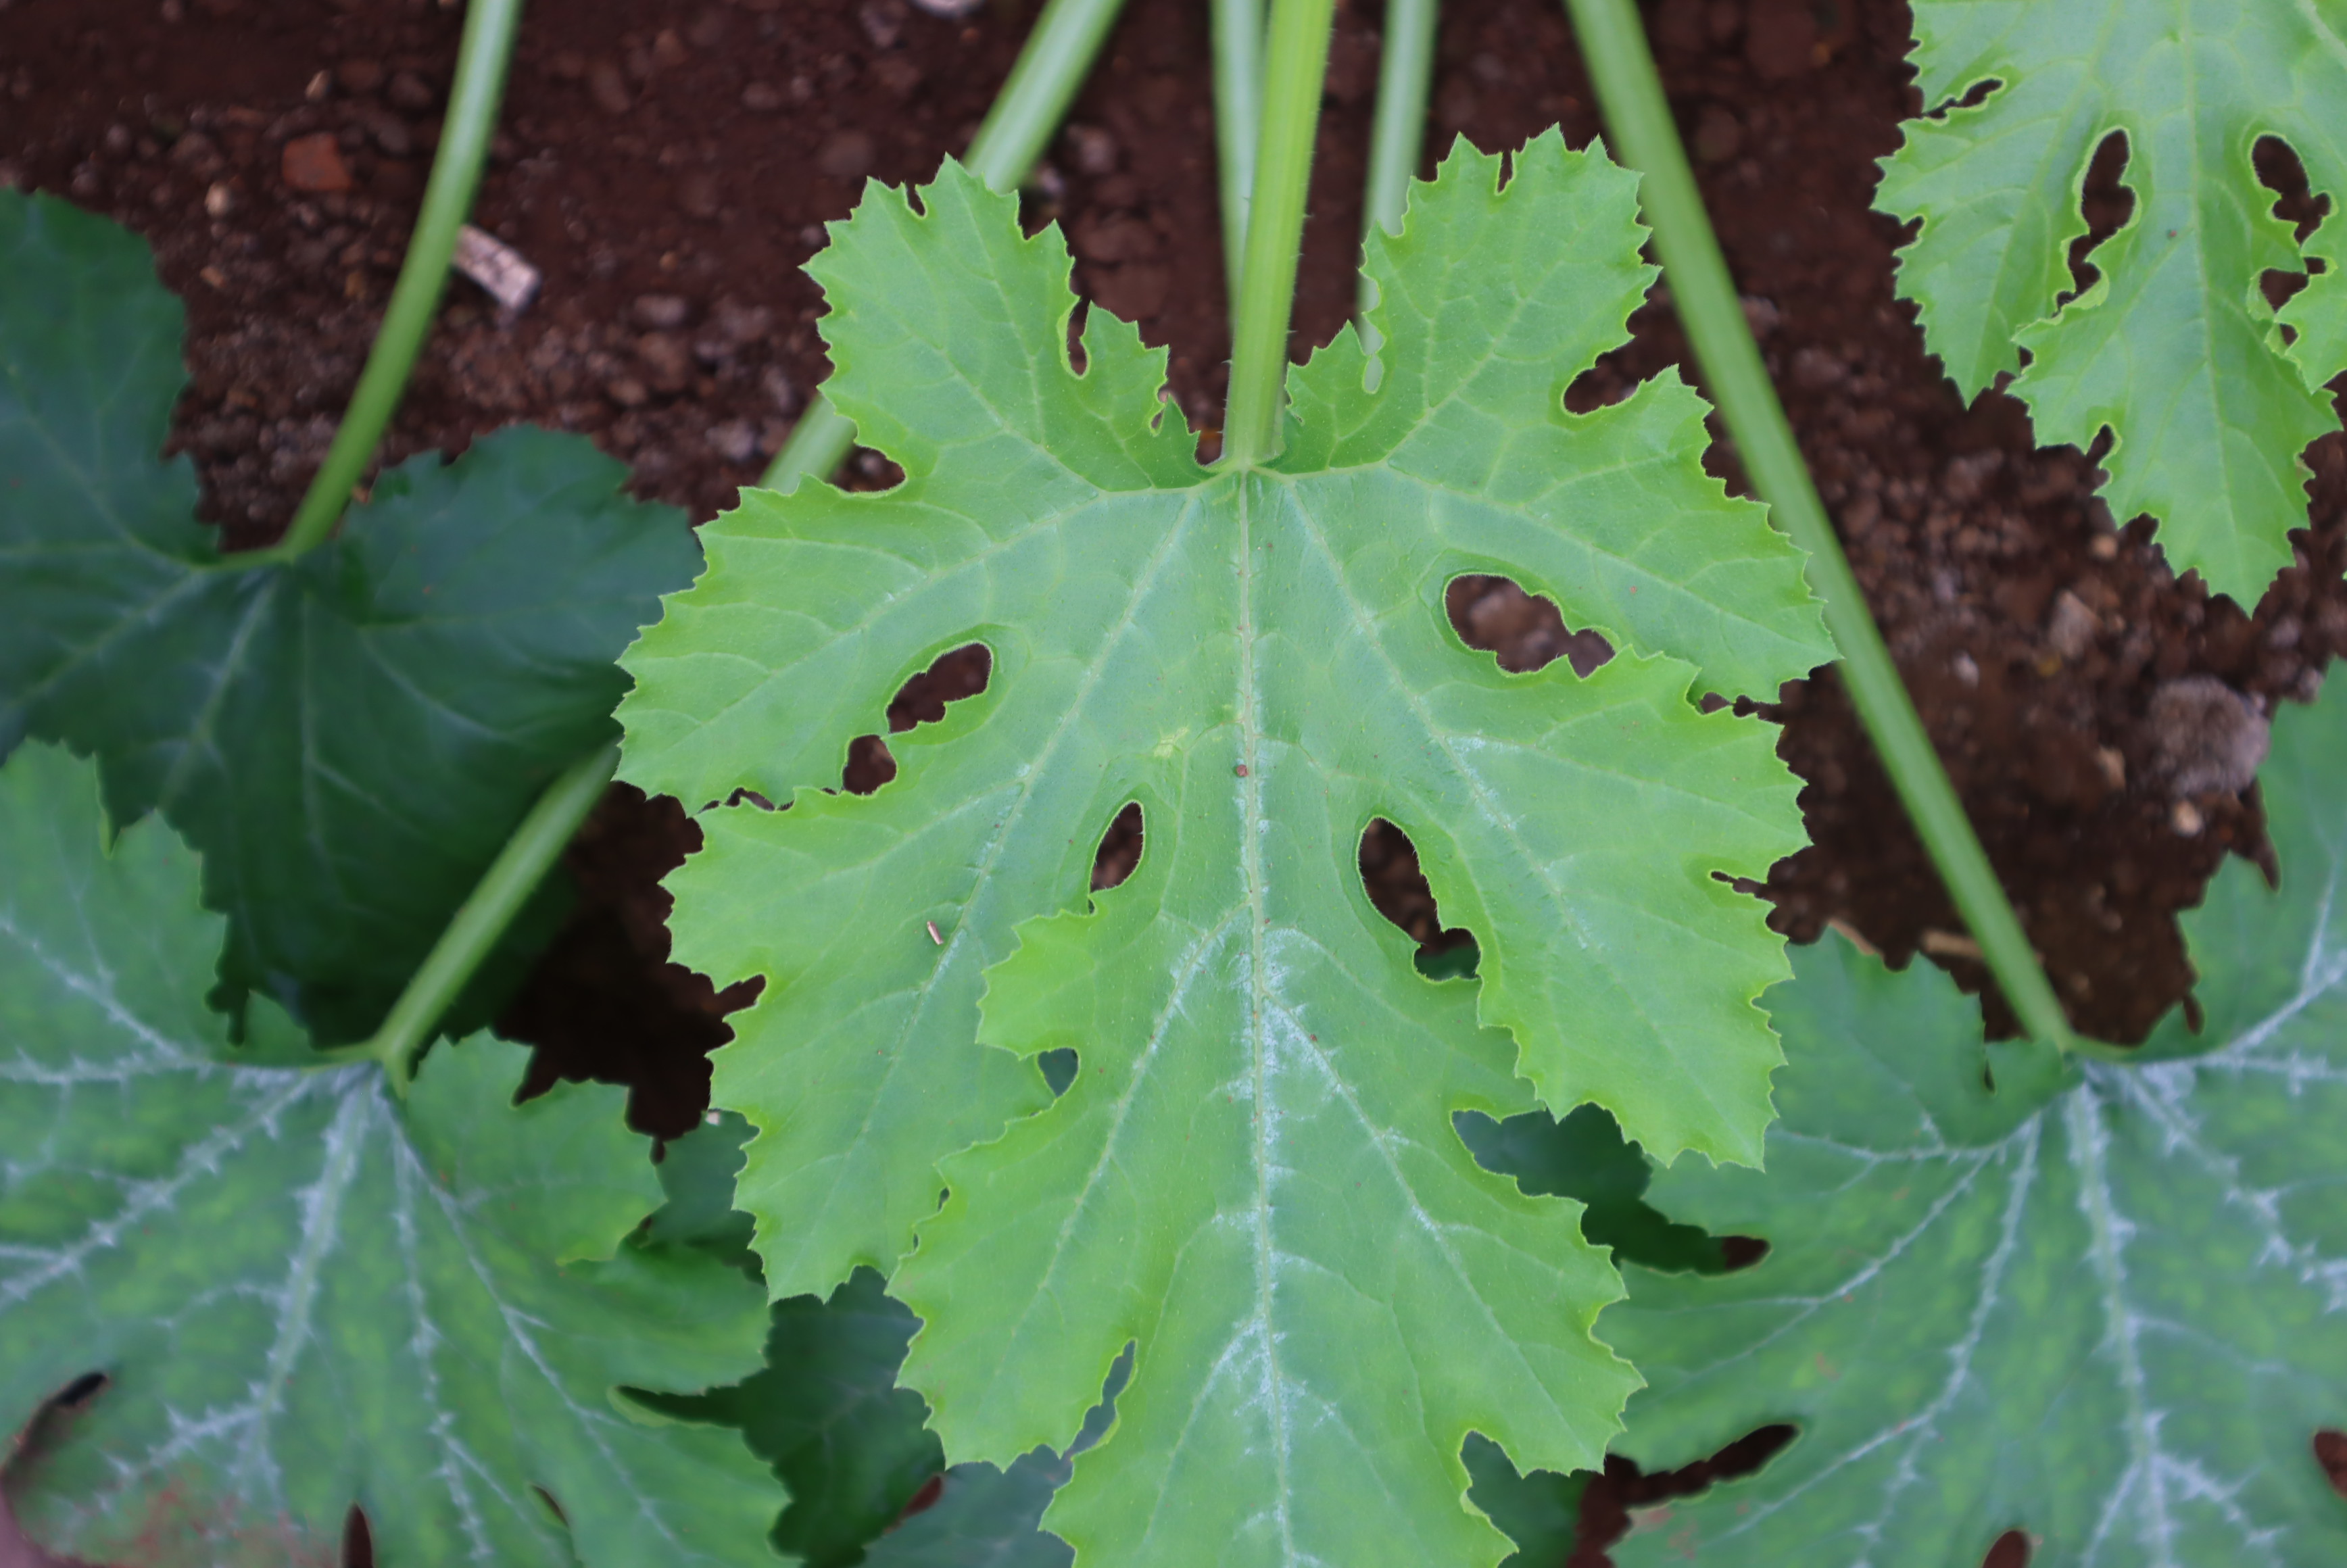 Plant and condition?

zucchini, healthy
